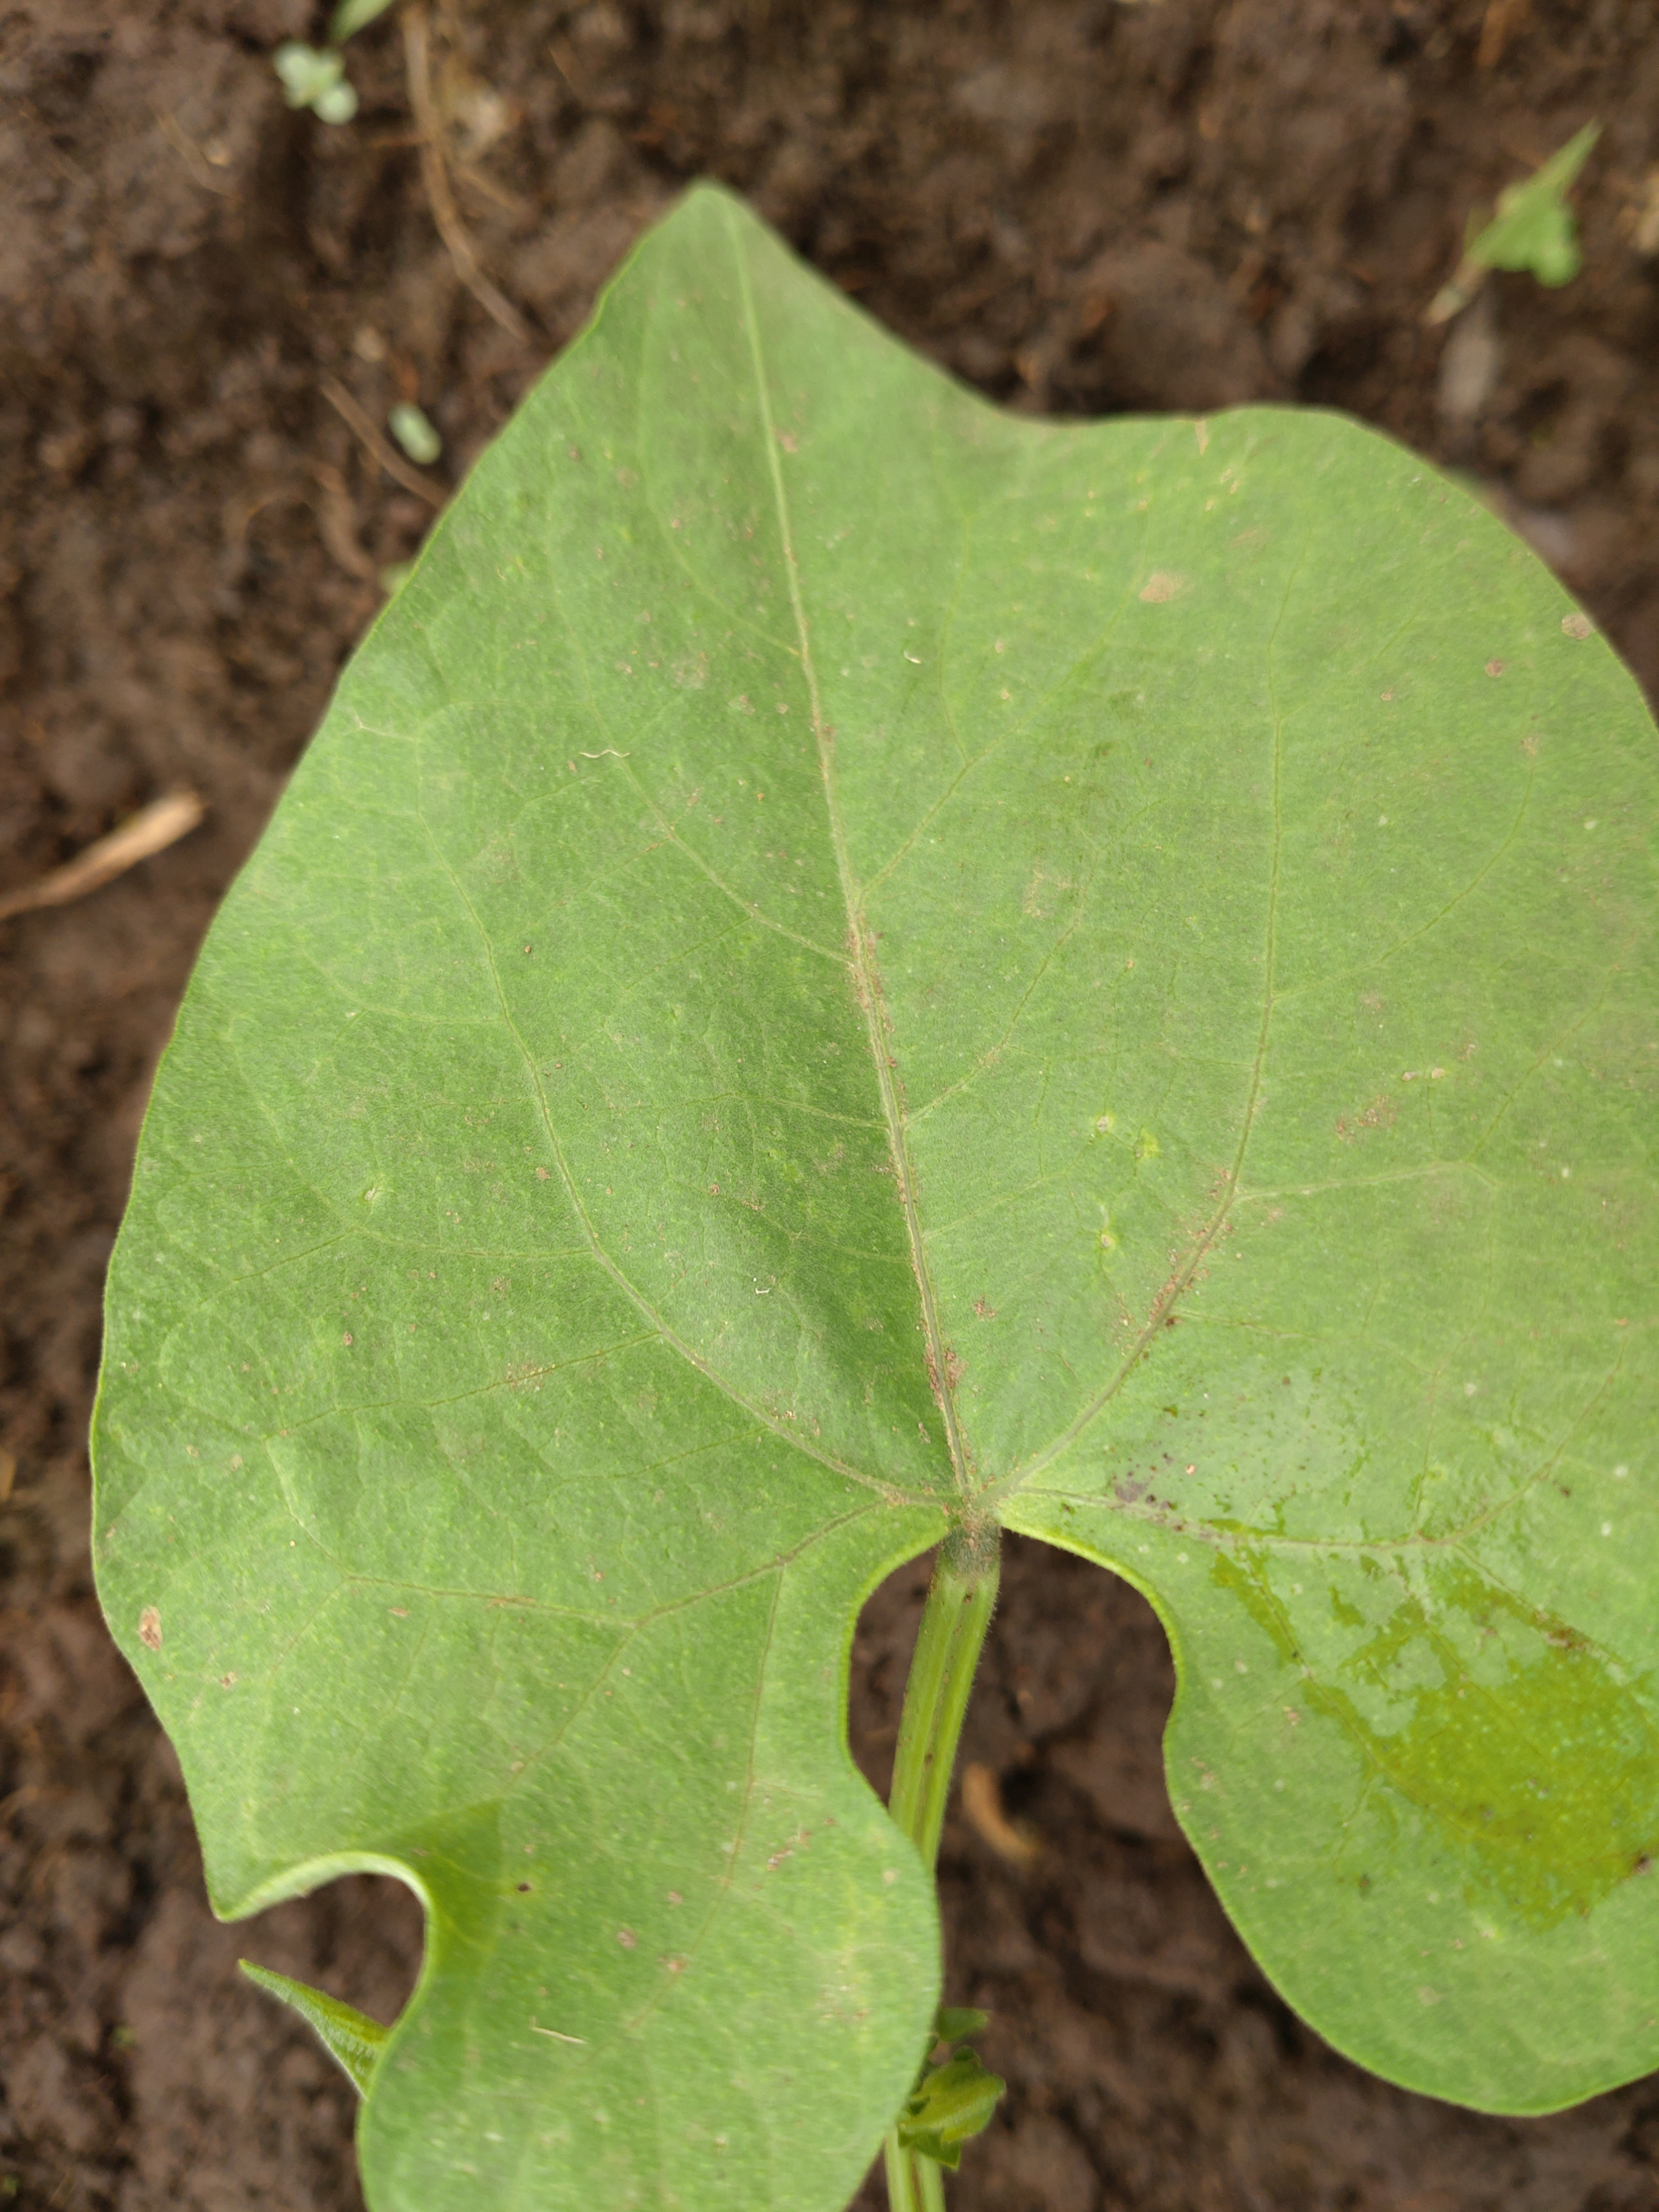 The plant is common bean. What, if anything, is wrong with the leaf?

healthy
